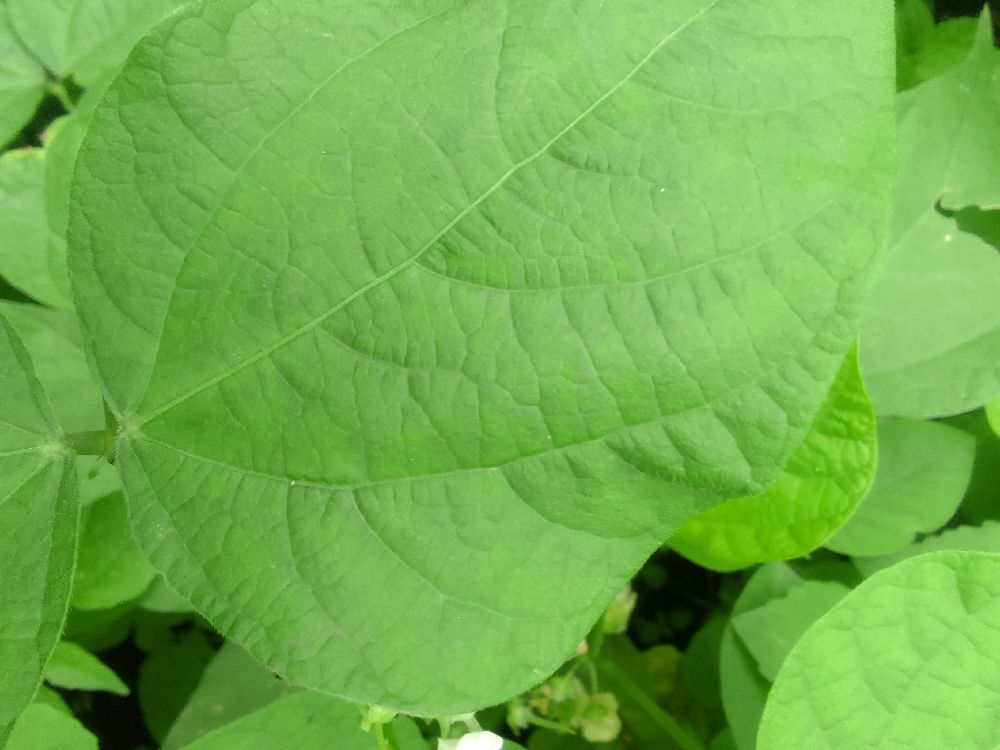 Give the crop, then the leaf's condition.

common bean, healthy
